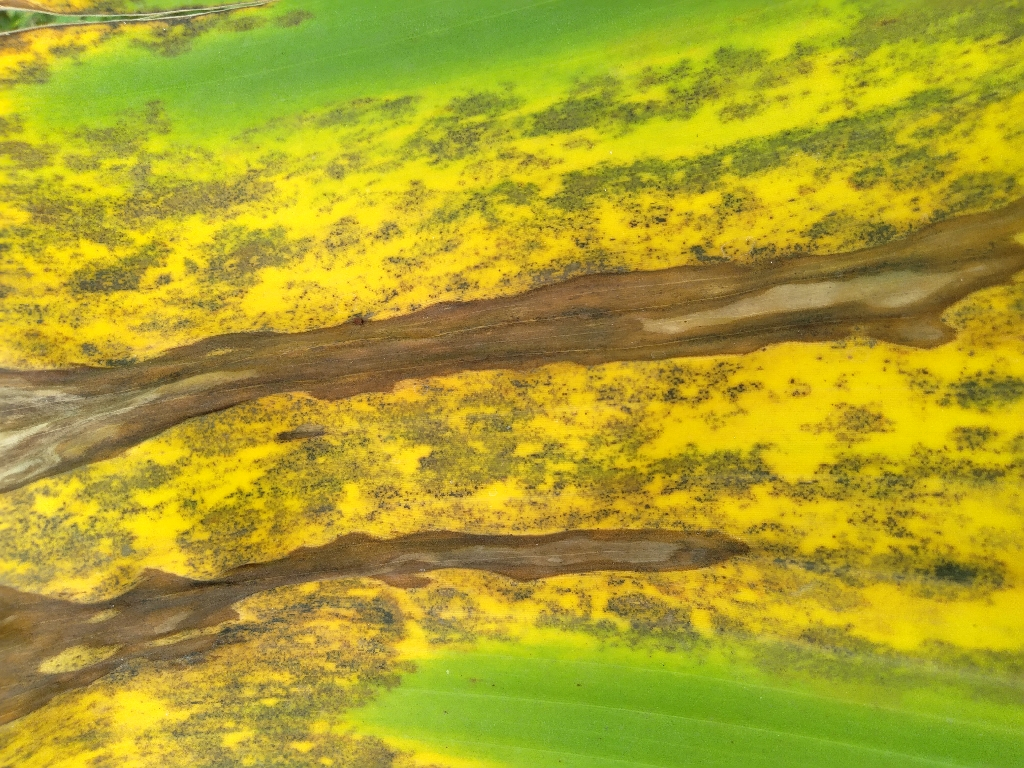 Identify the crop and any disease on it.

banana, black sigatoka
